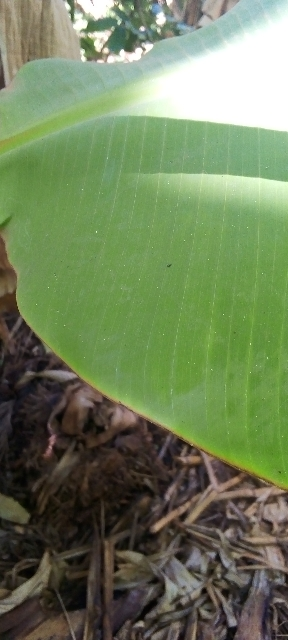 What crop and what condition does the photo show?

banana, healthy
